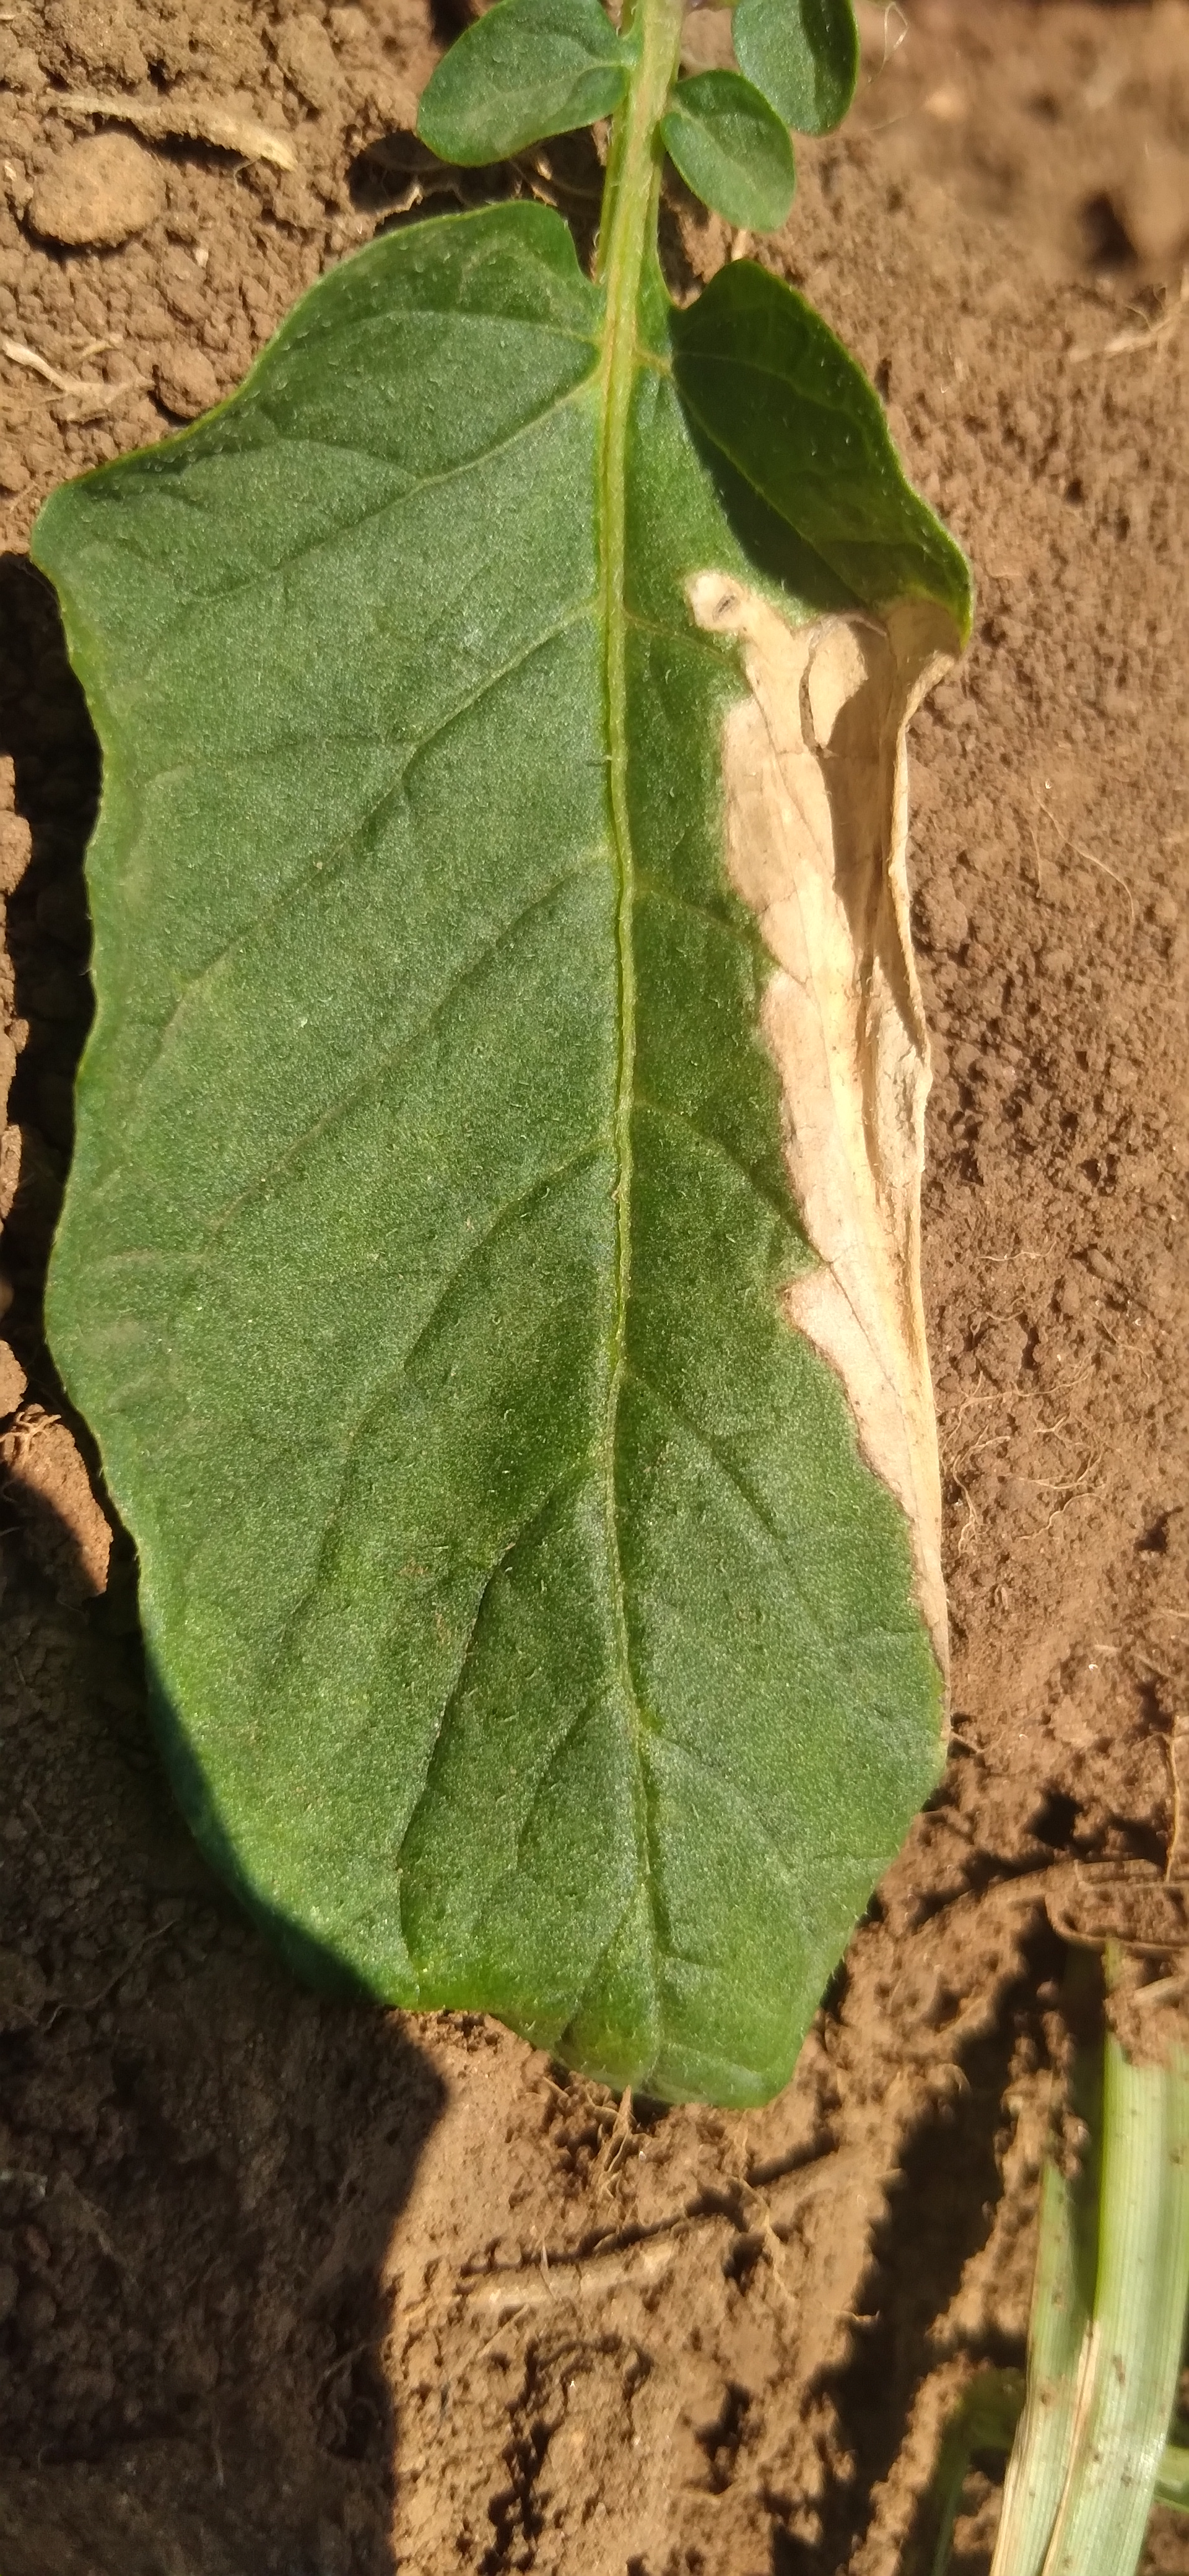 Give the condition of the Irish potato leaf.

early blight
